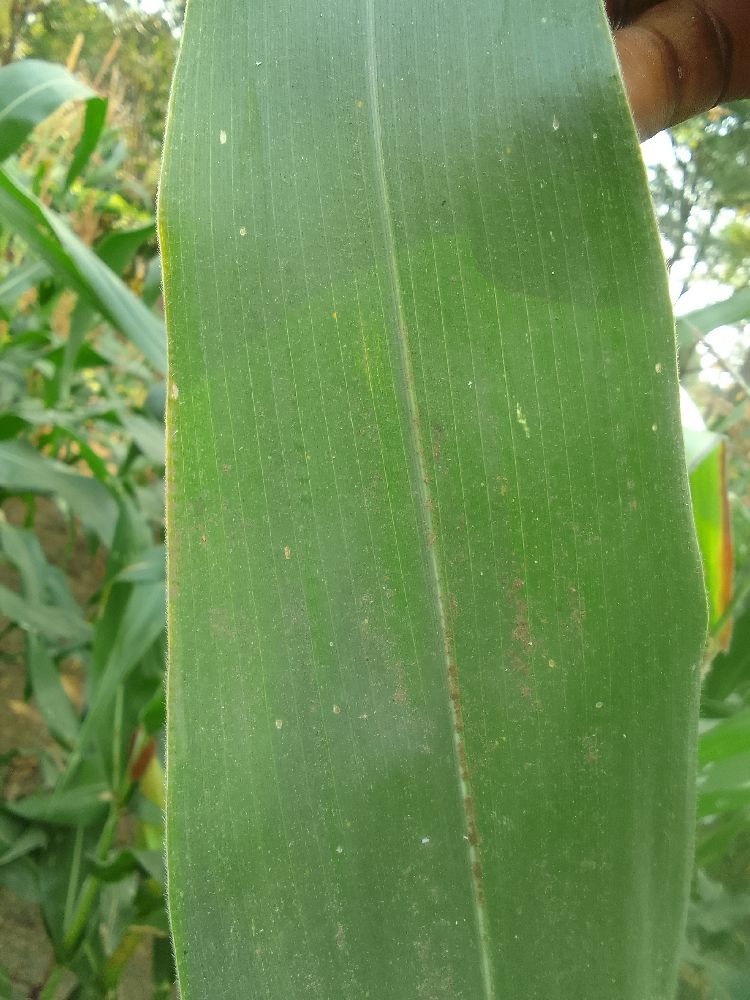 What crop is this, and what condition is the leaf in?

maize, healthy
